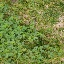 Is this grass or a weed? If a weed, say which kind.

unstructured weed
